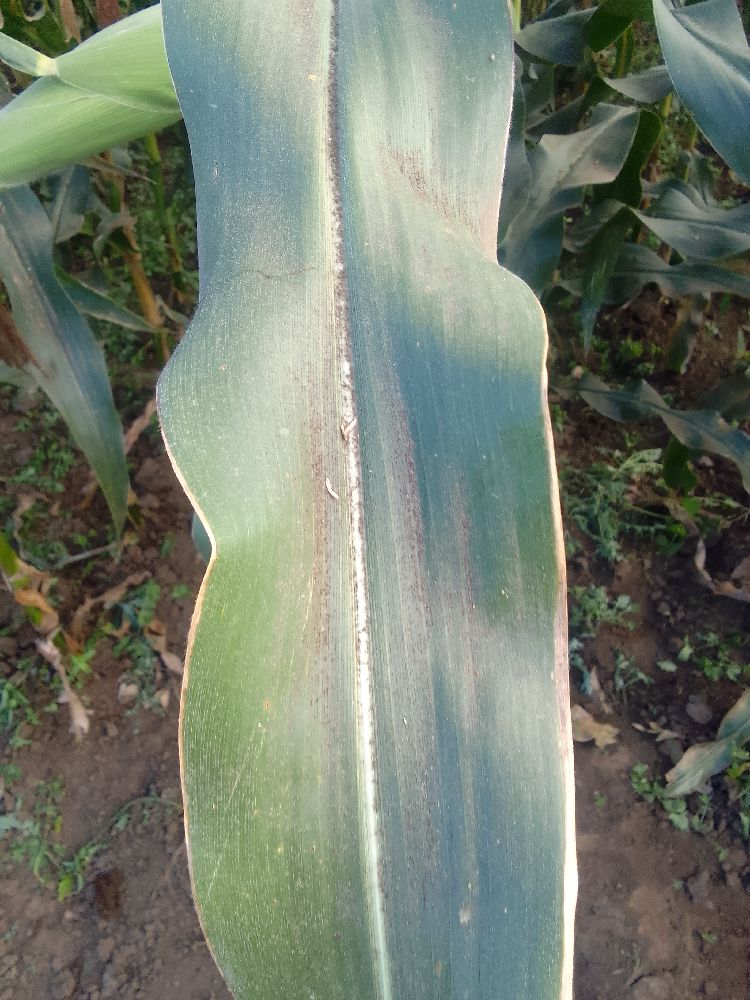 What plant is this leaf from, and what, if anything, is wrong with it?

maize, healthy
